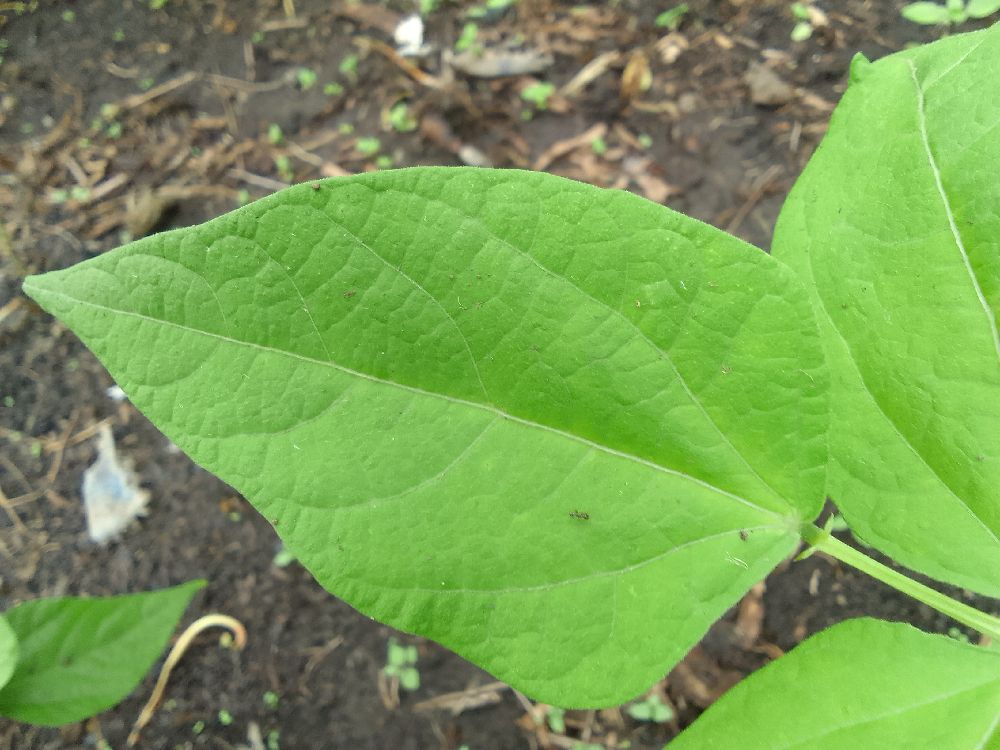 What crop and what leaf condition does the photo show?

common bean, healthy
